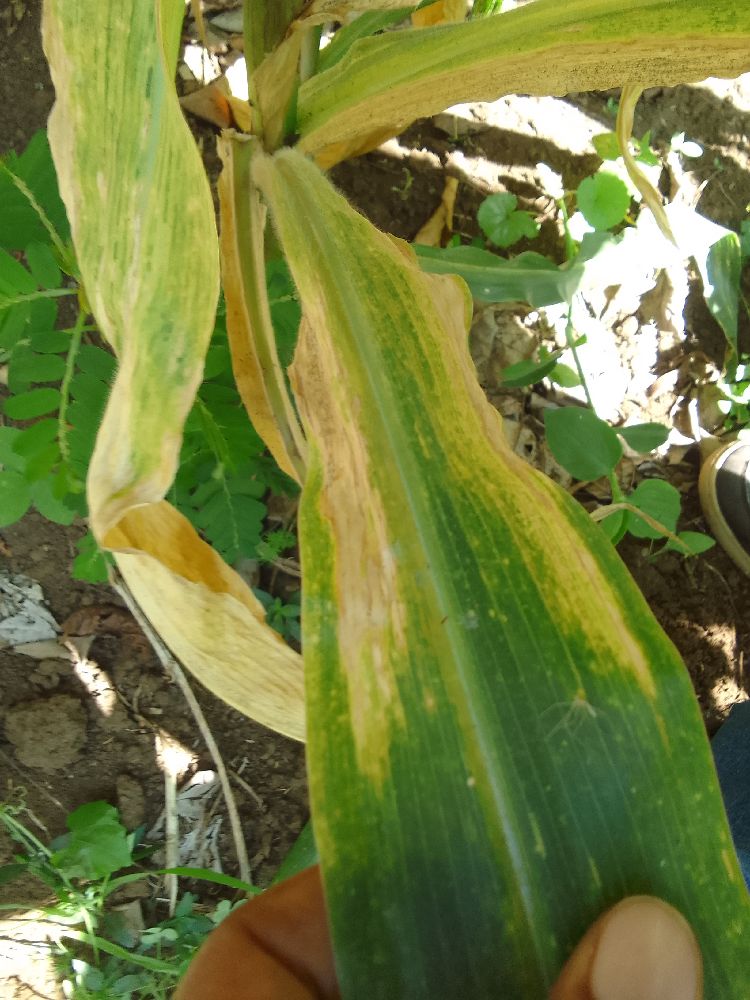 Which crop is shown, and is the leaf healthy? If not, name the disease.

maize, maize lethal necrosis
